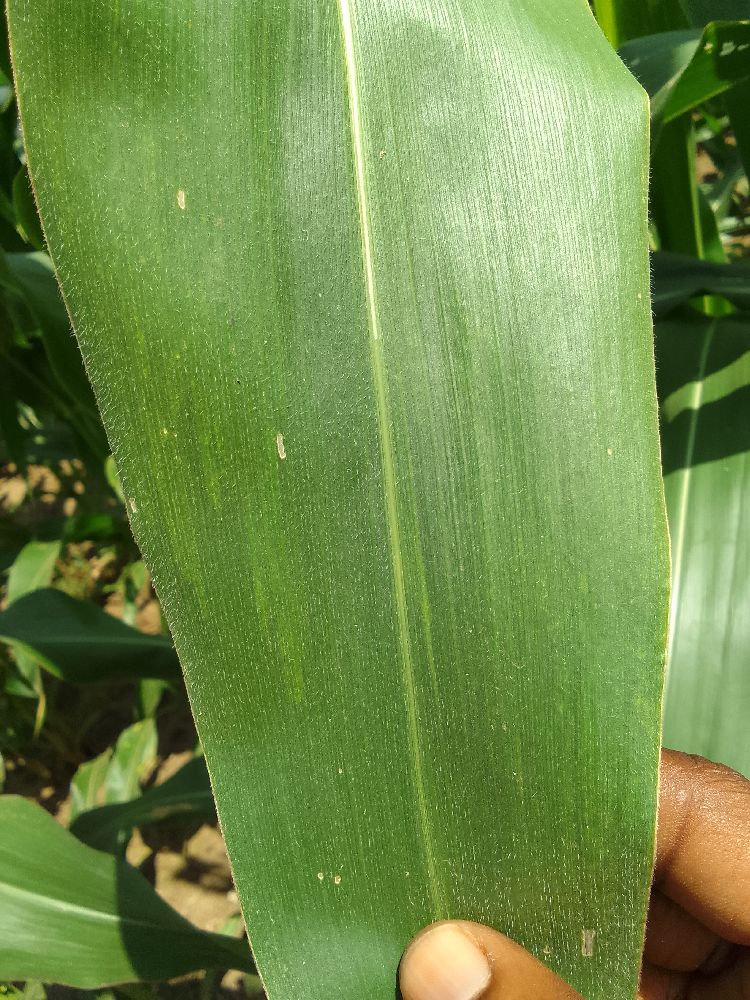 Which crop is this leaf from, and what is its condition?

maize, healthy
